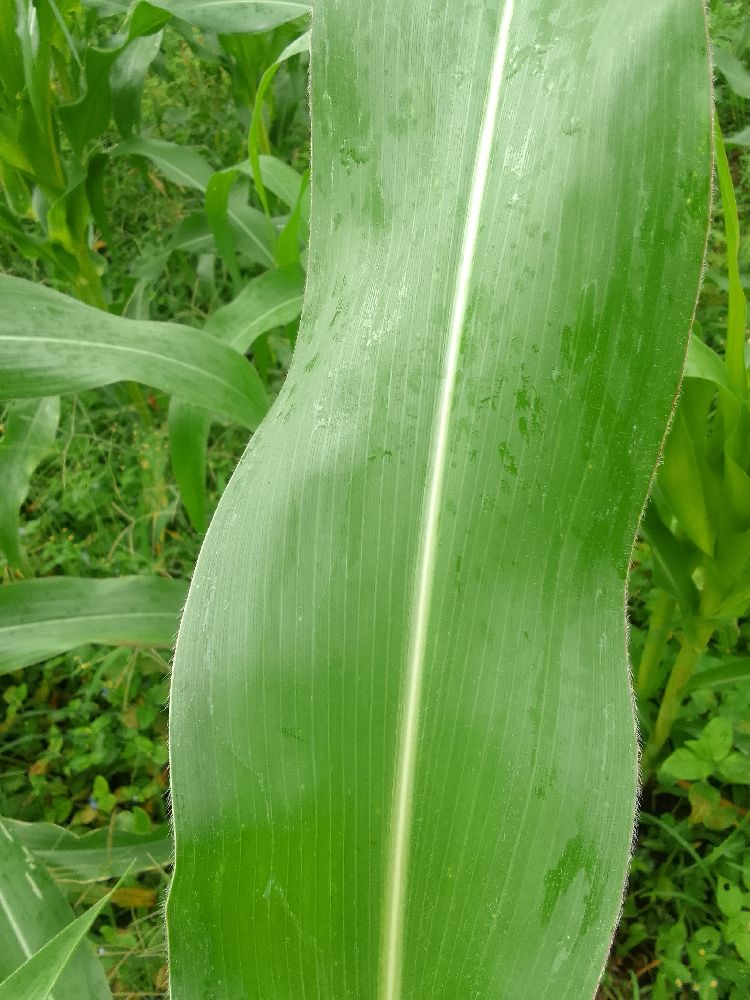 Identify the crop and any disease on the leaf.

maize, healthy
